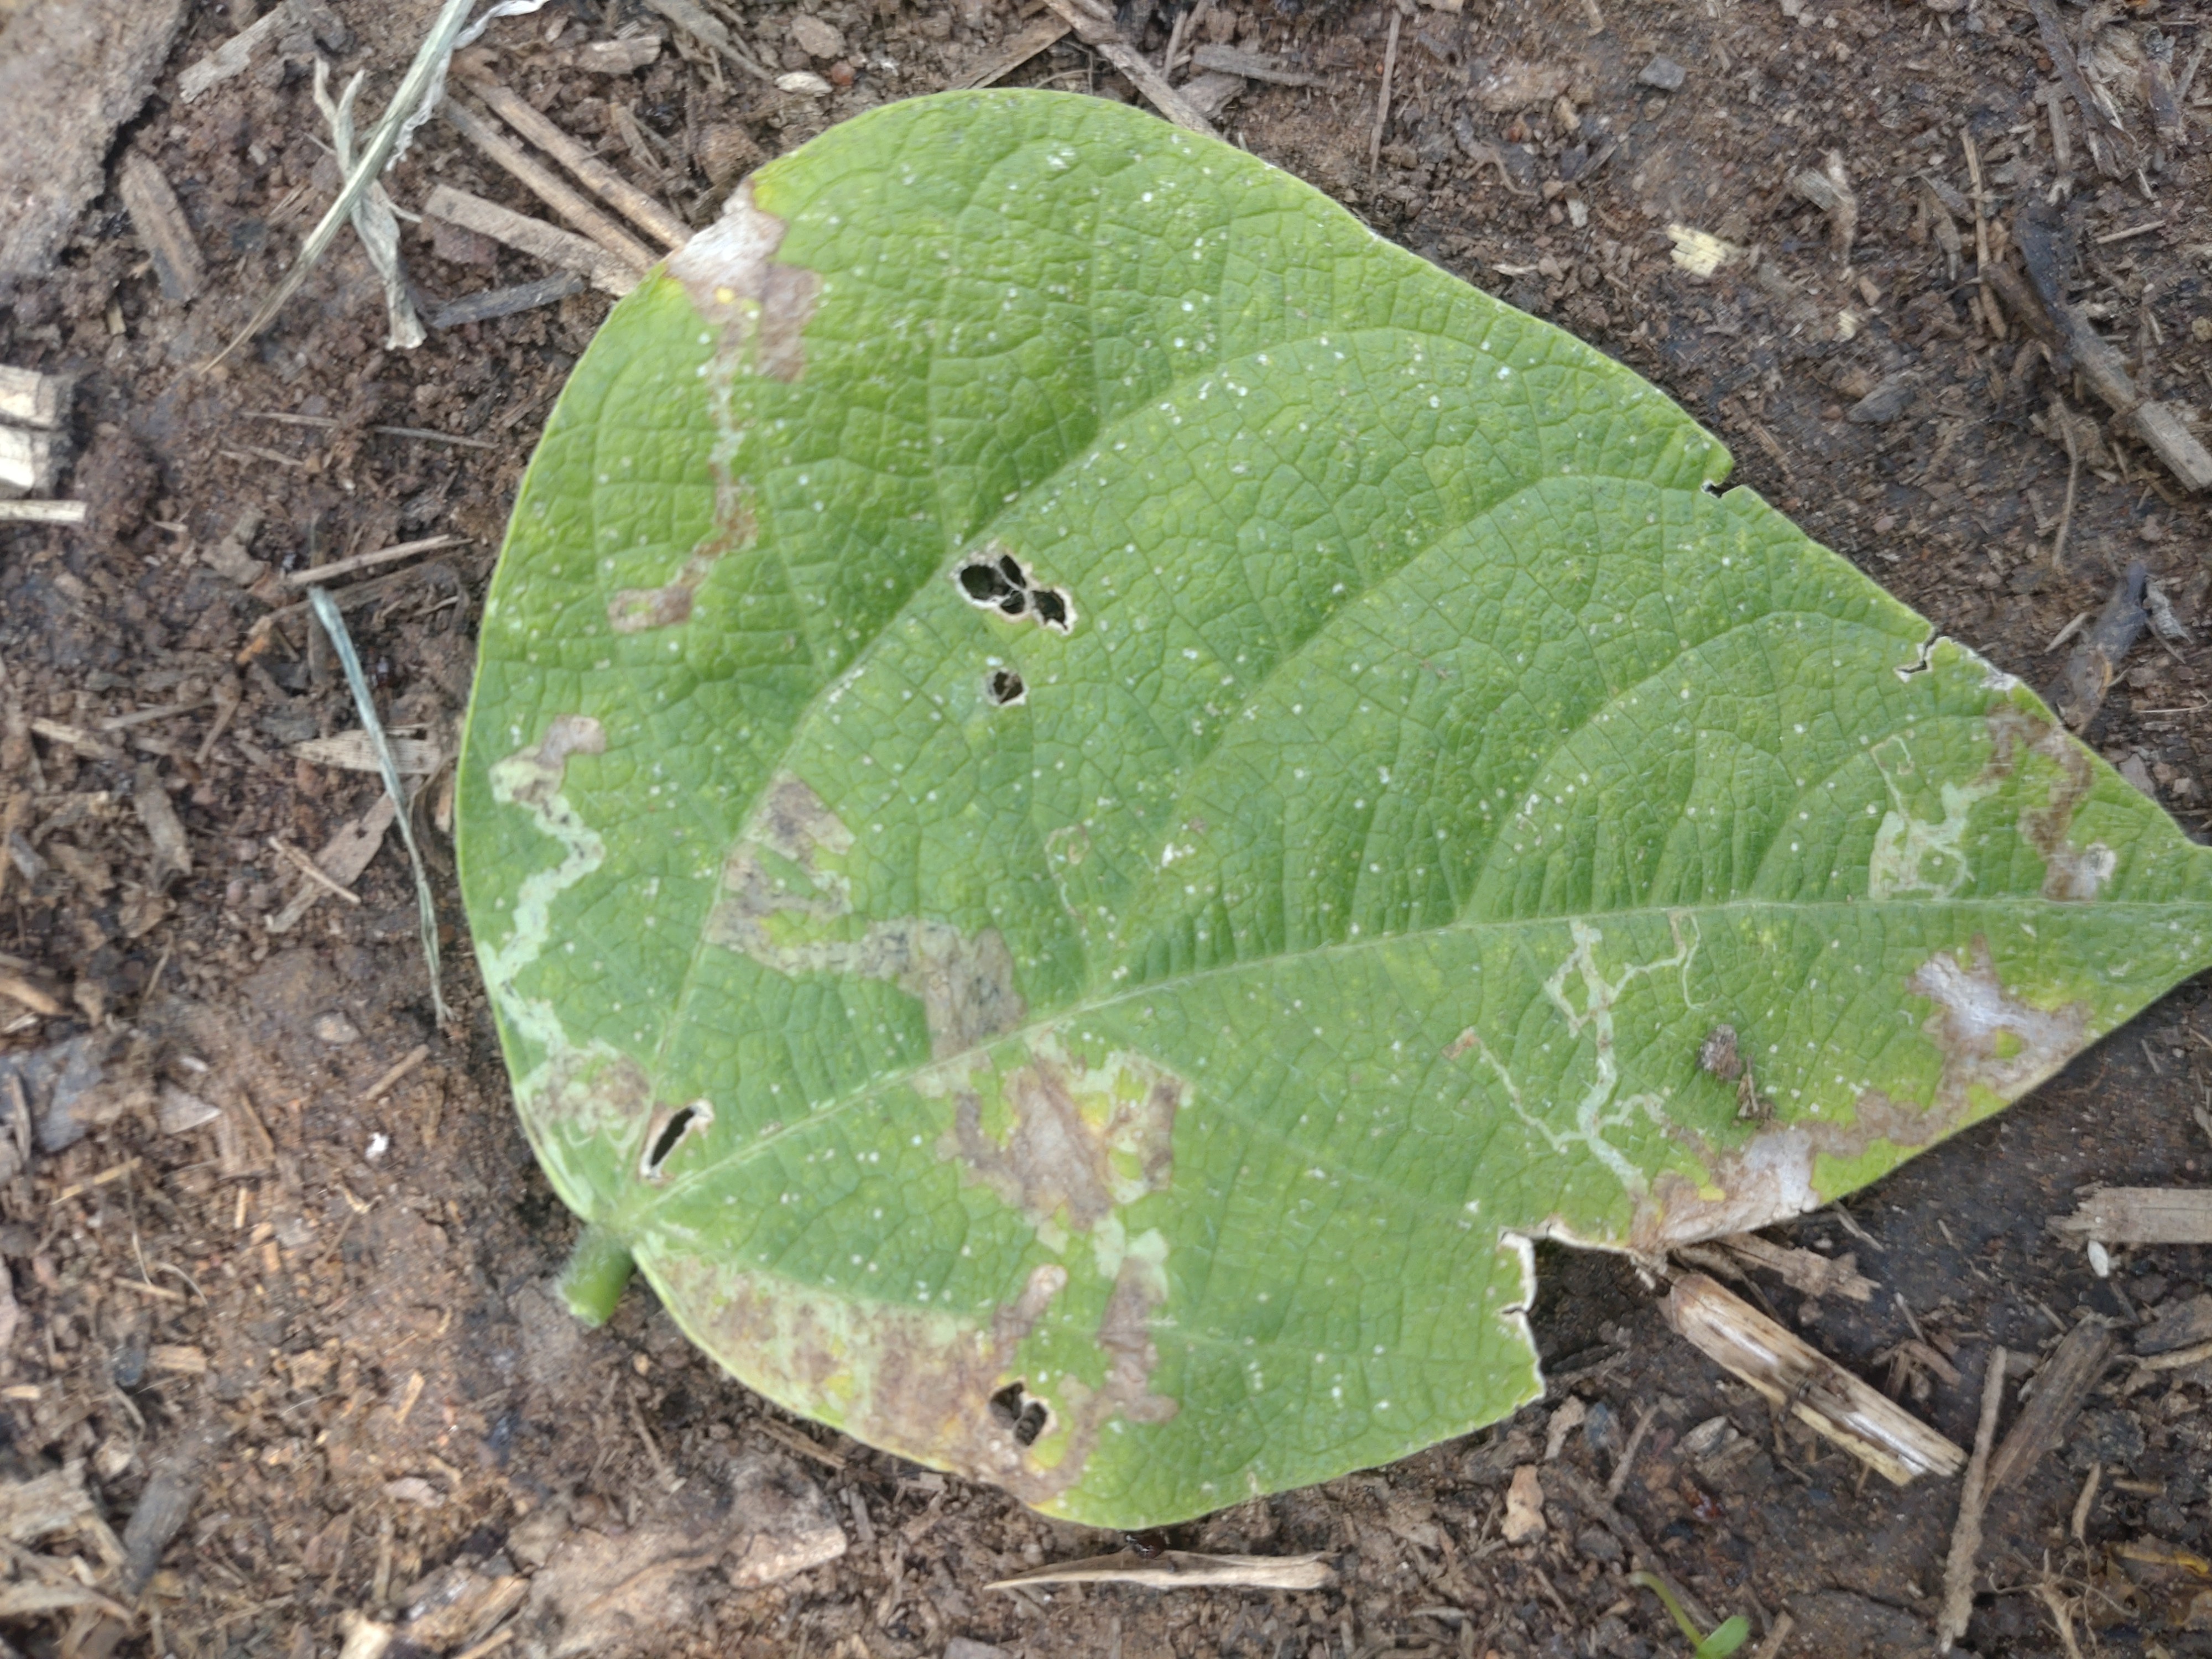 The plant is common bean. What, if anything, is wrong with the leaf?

anthracnose
